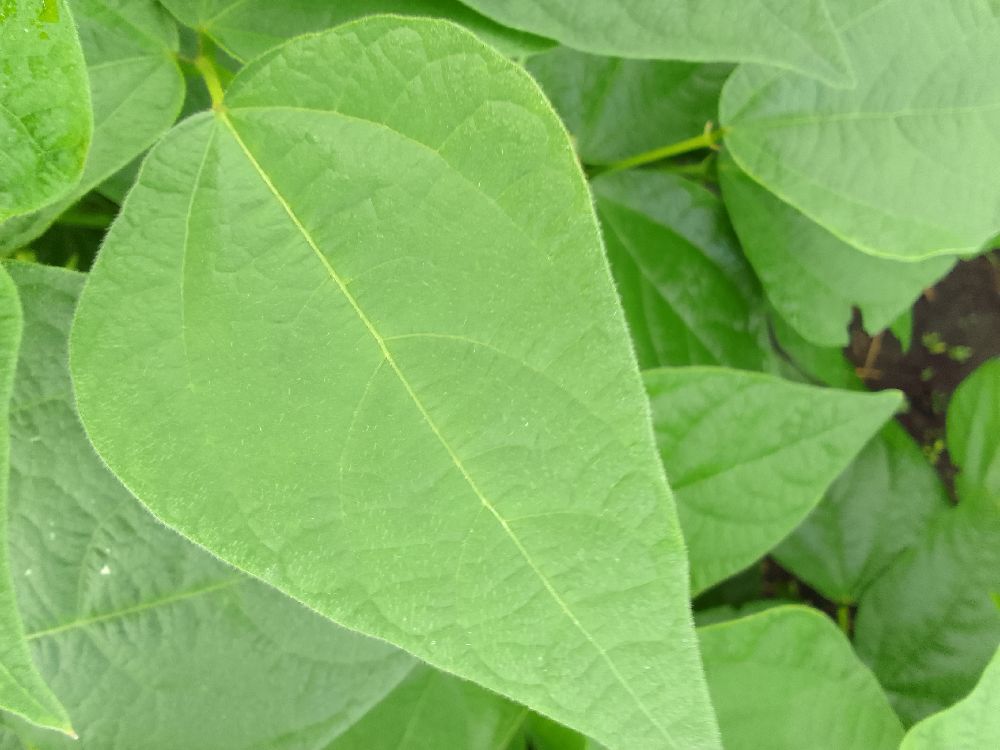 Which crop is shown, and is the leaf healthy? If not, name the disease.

common bean, healthy
